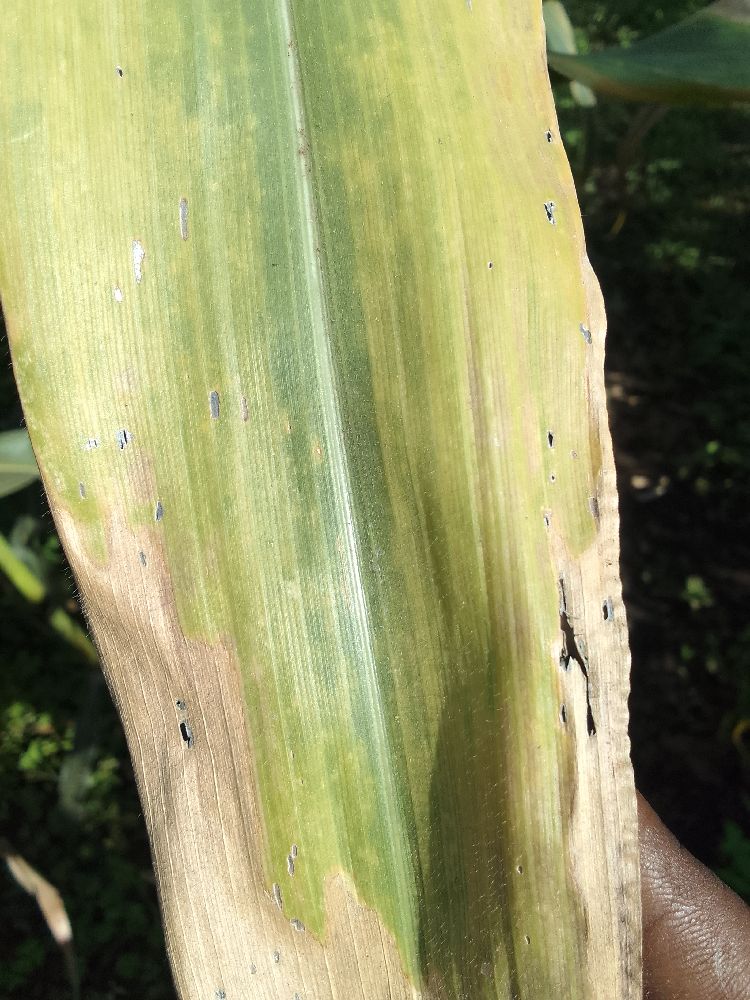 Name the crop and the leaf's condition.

maize, maize lethal necrosis
